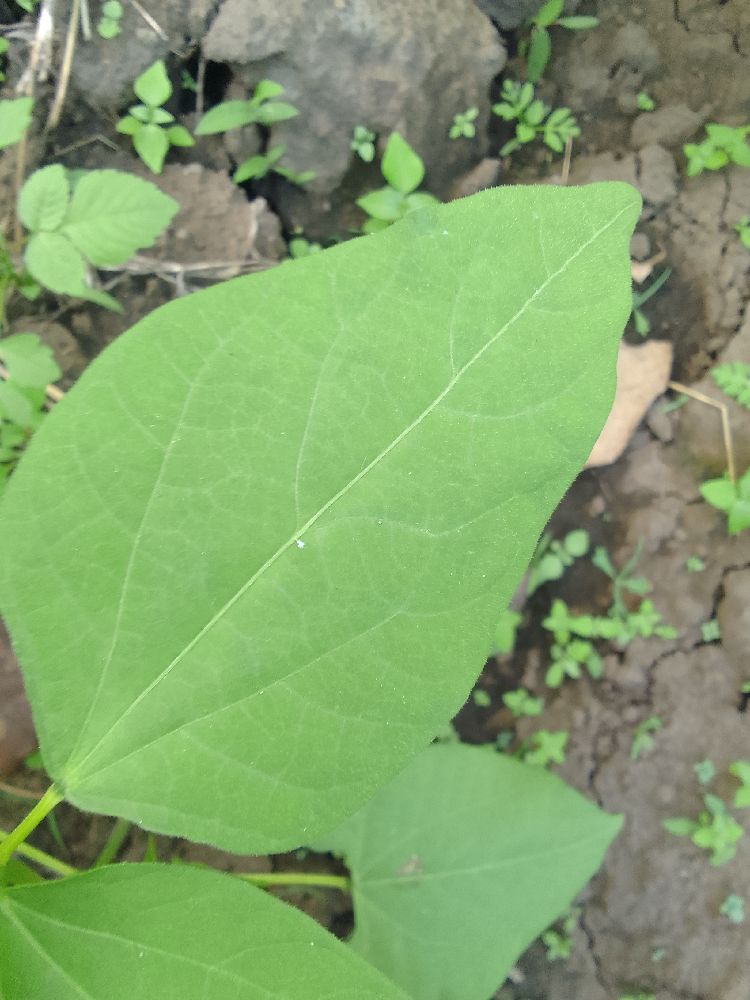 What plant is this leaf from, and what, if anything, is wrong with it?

common bean, healthy
